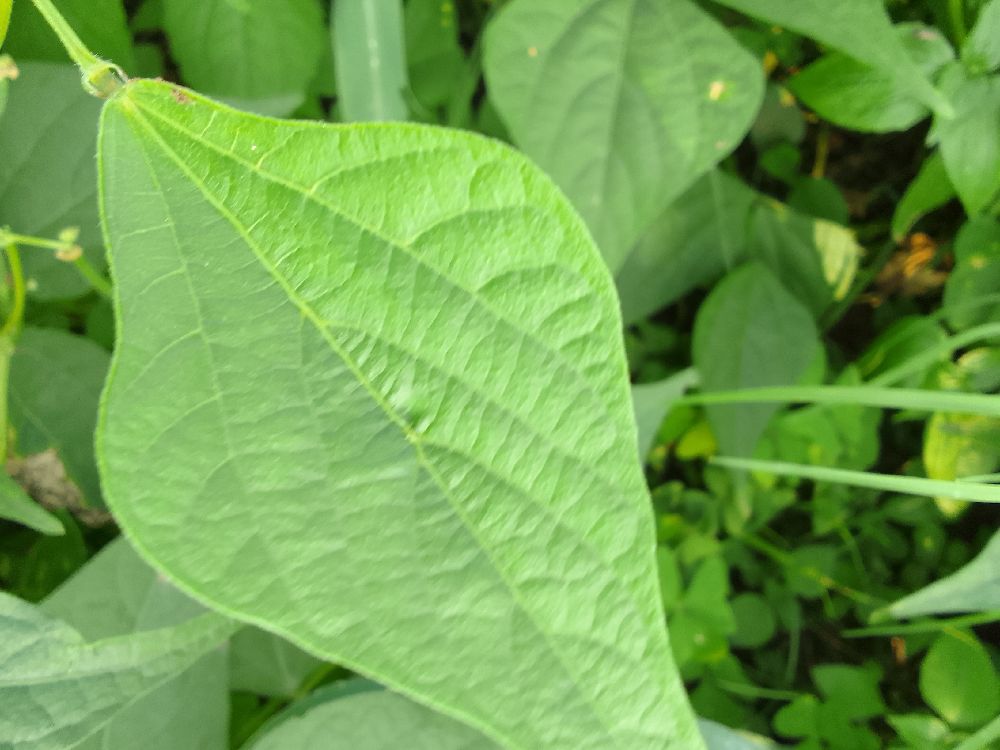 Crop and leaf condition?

common bean, healthy
